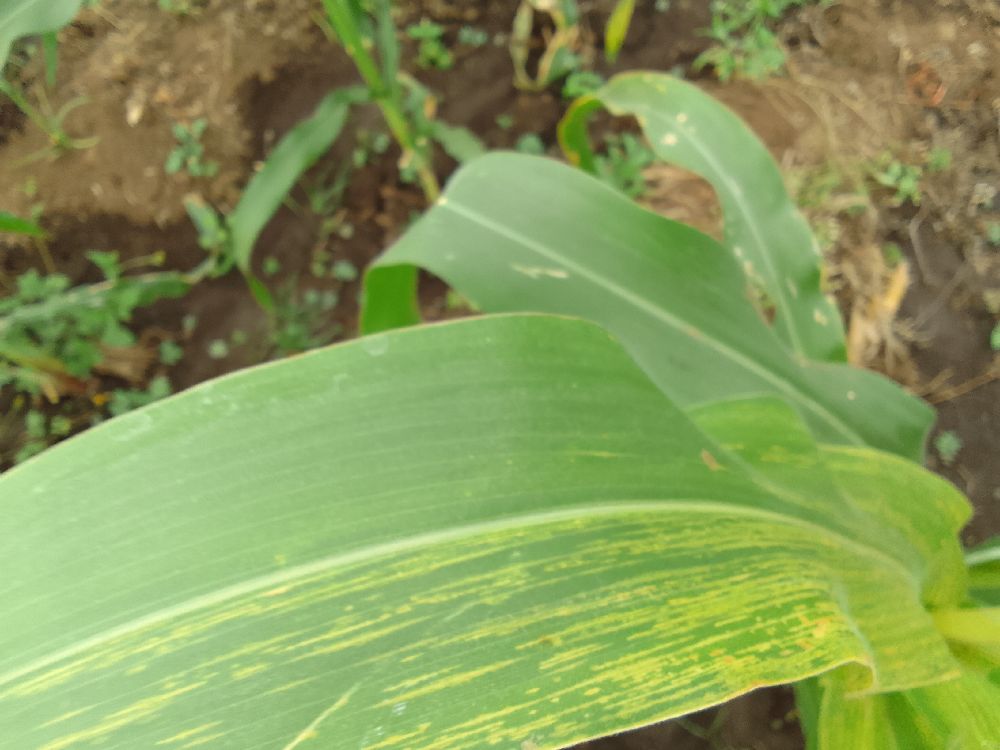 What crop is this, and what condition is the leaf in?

maize, maize lethal necrosis
